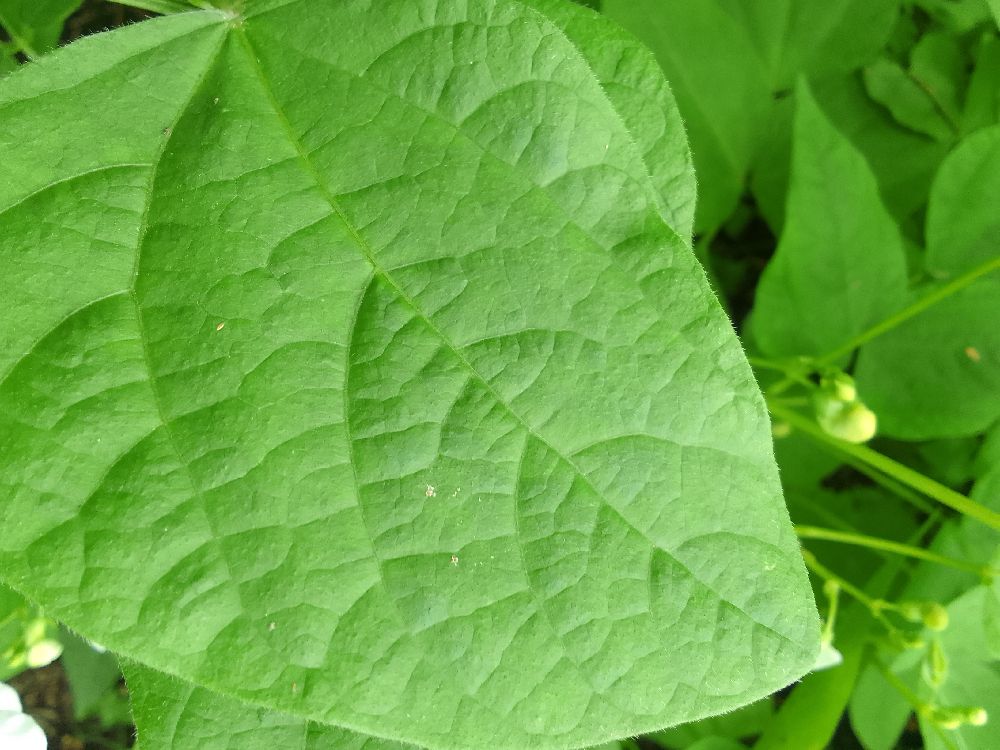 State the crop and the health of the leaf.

common bean, healthy
